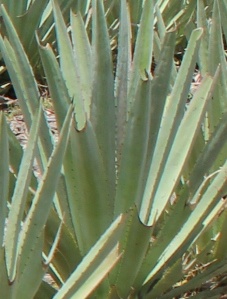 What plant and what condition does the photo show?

agave, yellow
